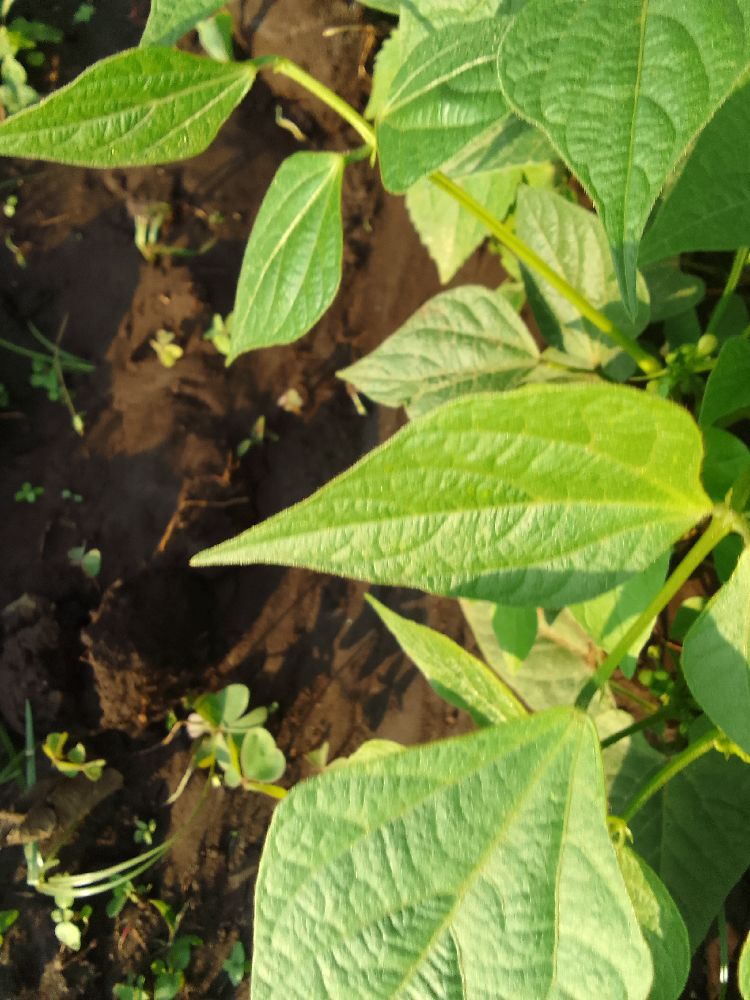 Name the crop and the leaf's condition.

common bean, healthy
